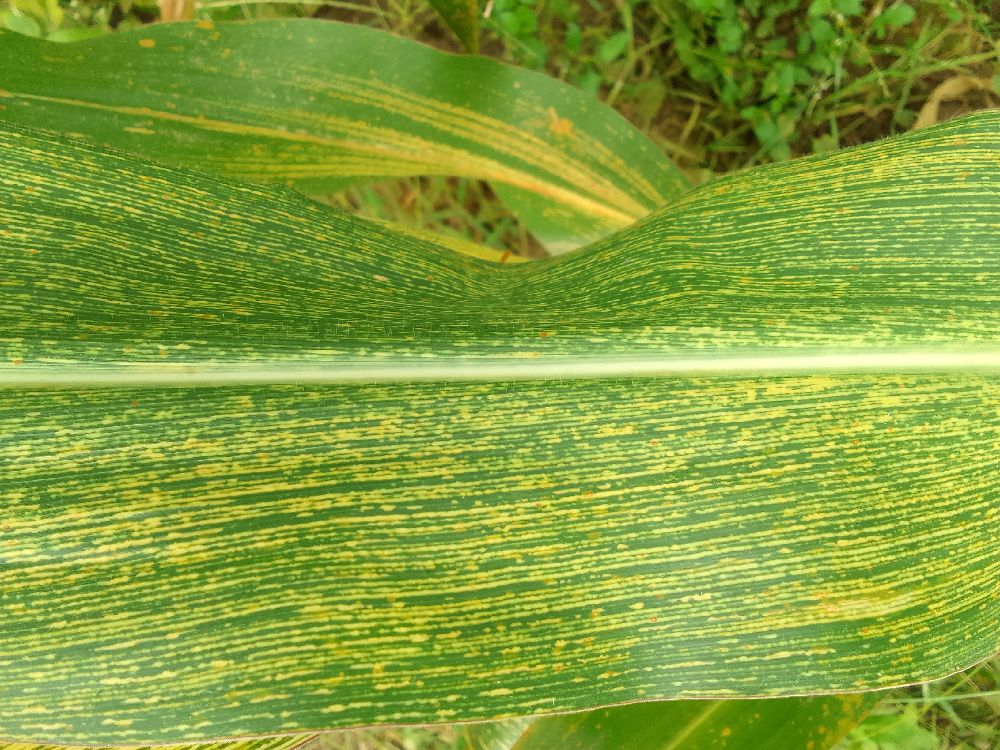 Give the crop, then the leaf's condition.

maize, maize streak virus
